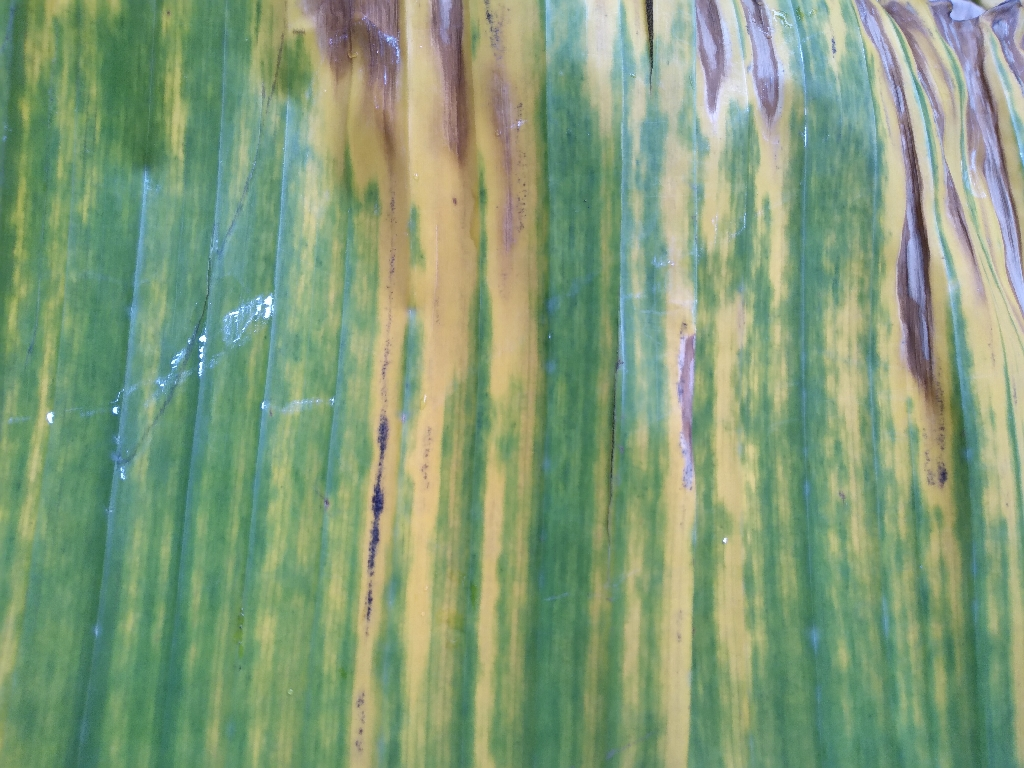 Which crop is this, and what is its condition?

banana, fusarium wilt race 1
